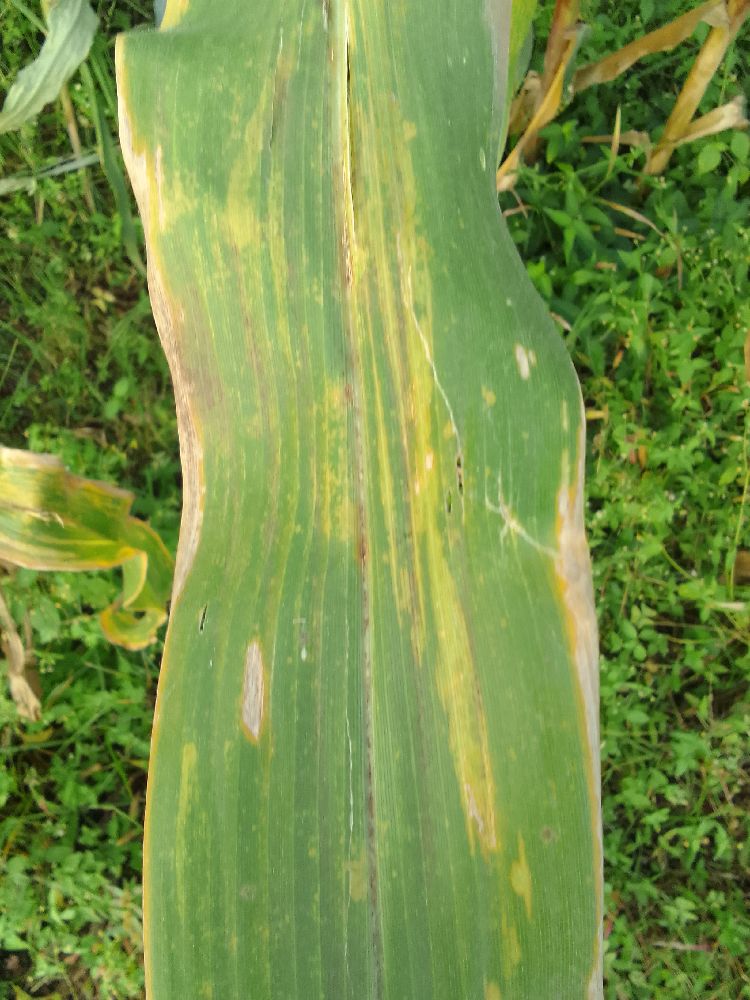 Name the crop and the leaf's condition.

maize, maize lethal necrosis
